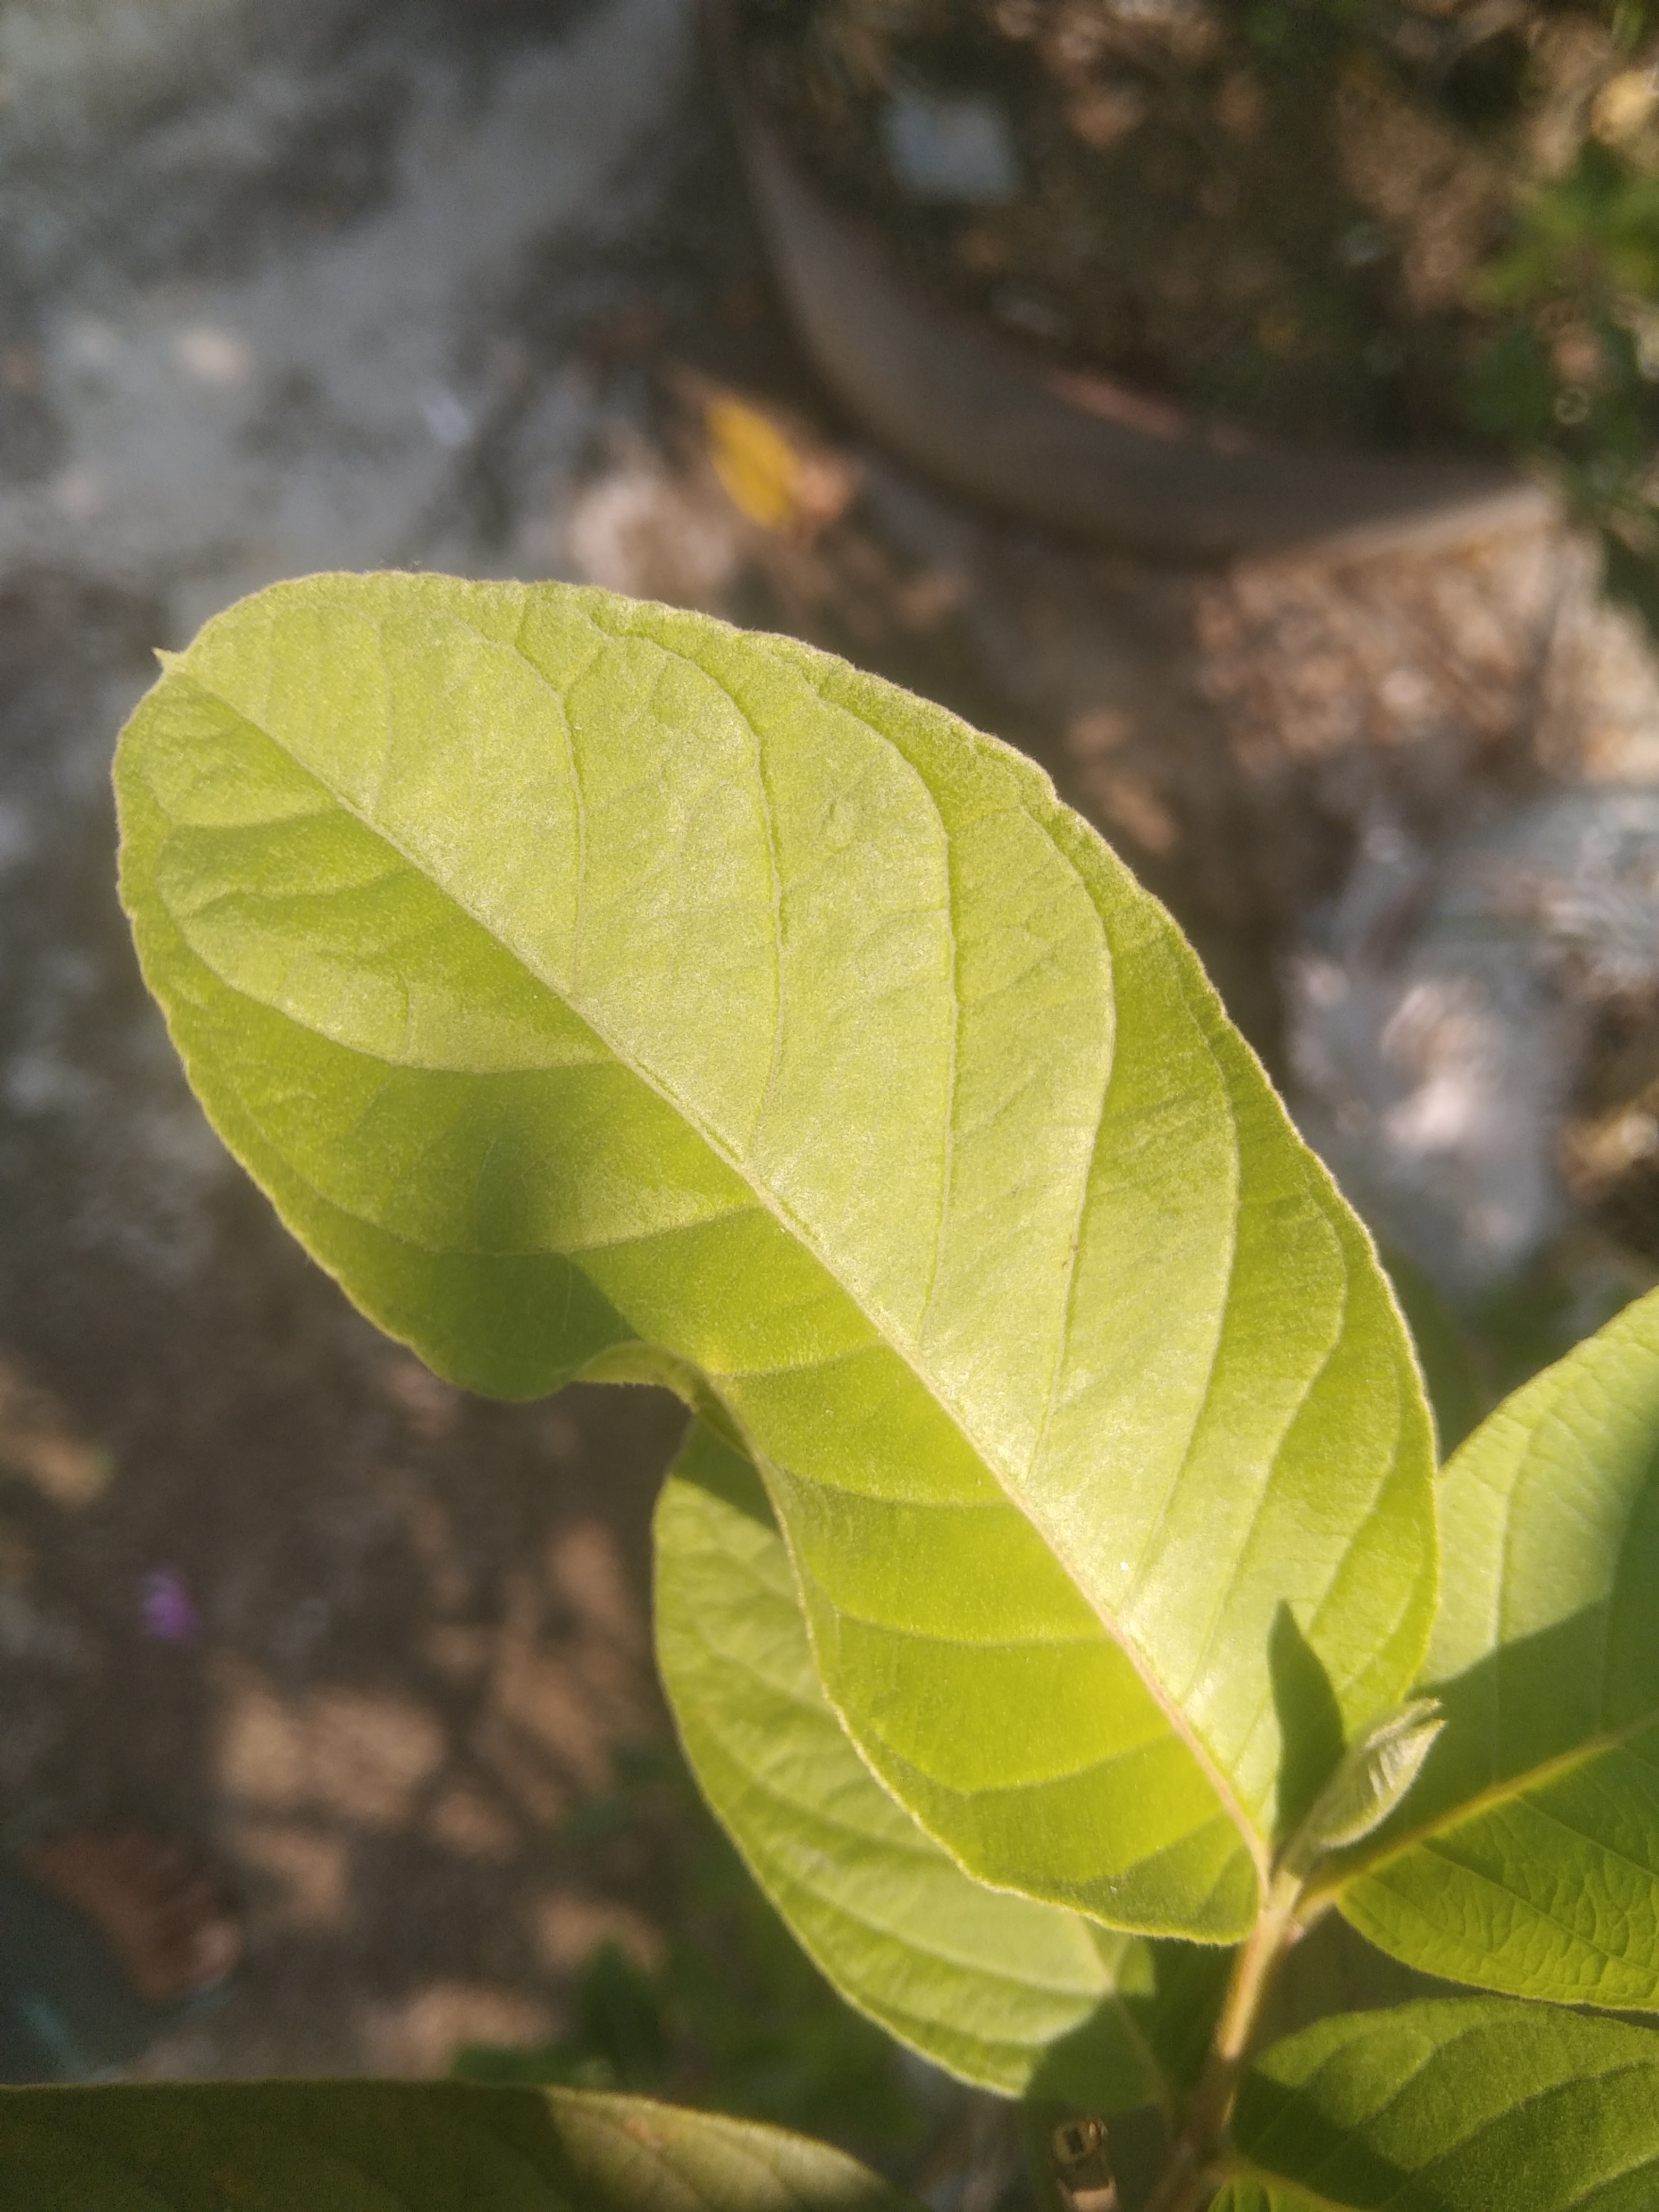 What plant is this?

guava
